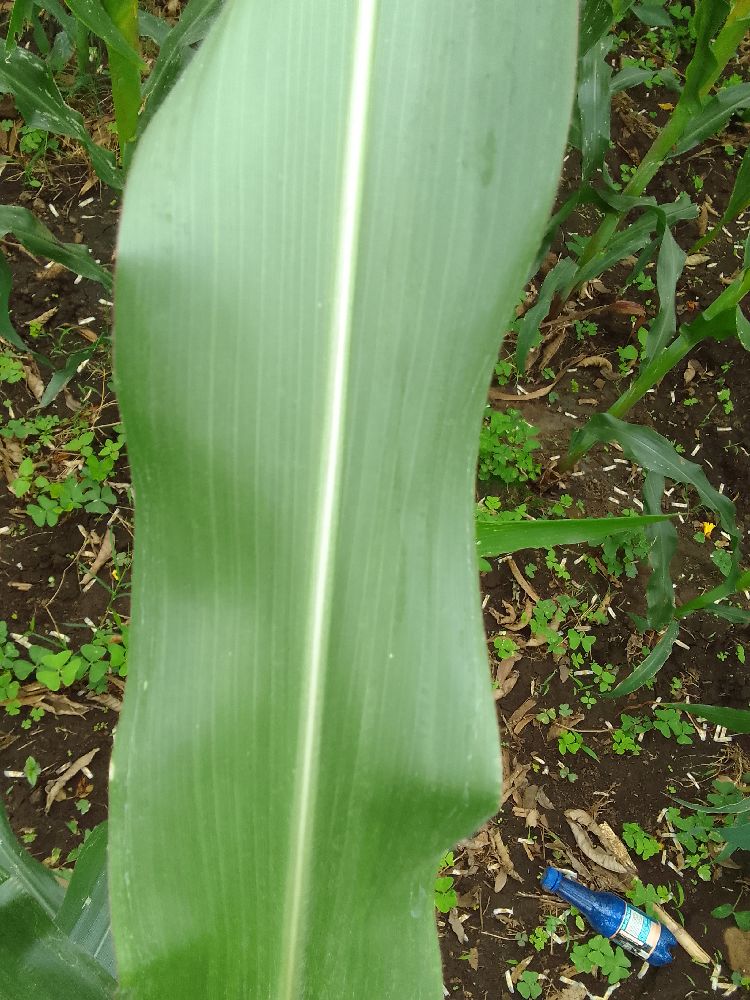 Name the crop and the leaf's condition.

maize, healthy
